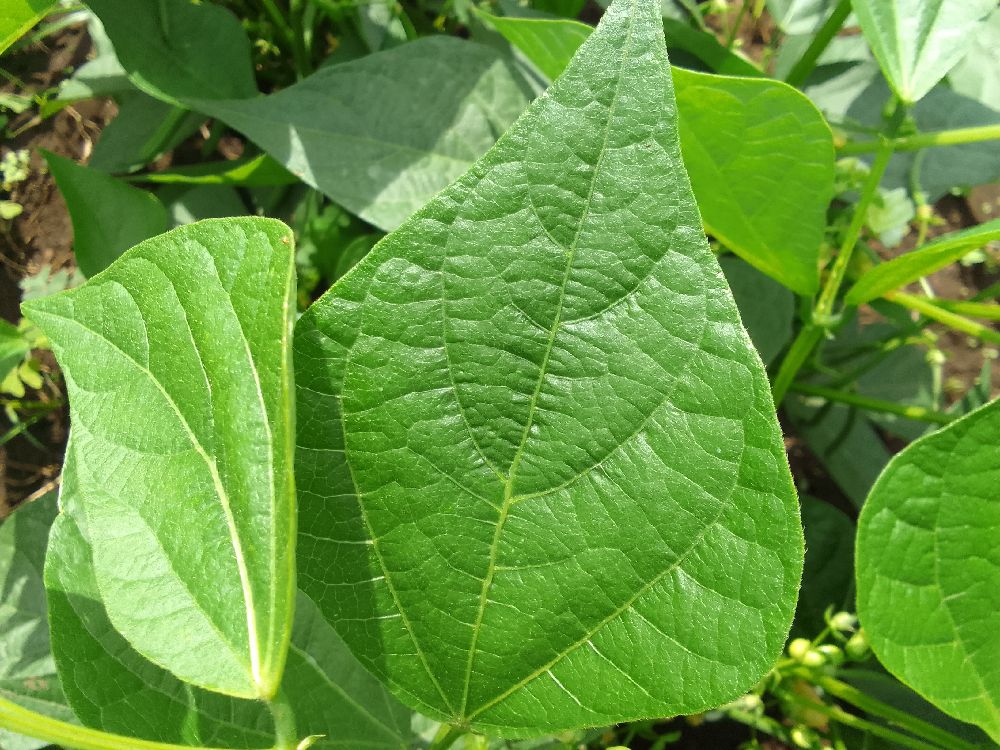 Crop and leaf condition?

common bean, healthy
